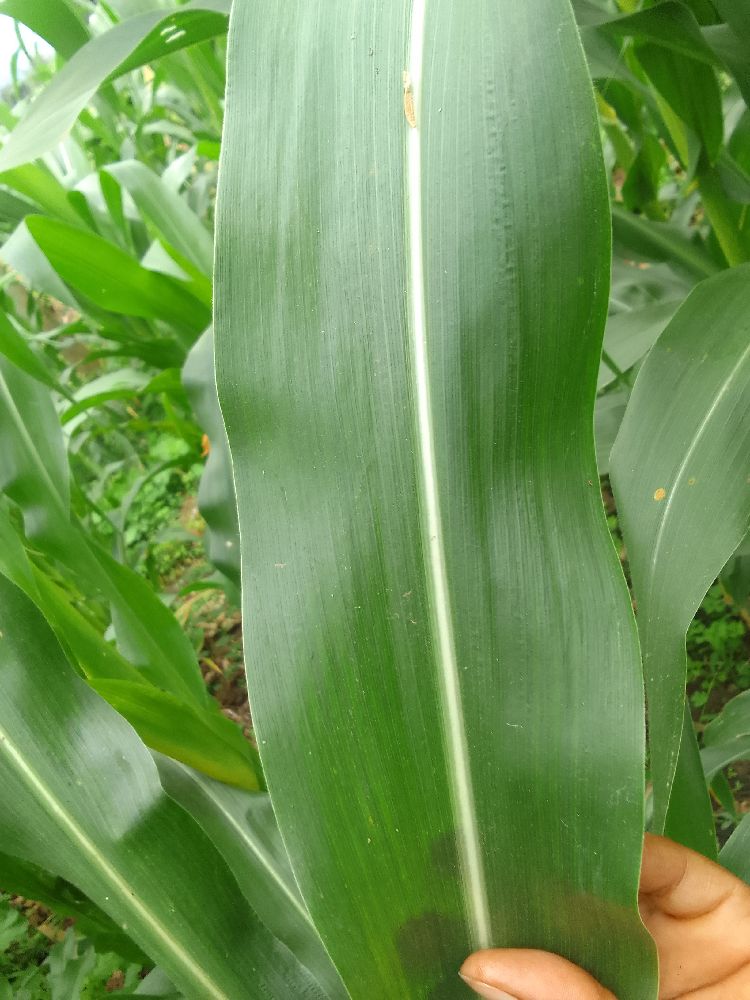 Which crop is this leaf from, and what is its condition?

maize, healthy
